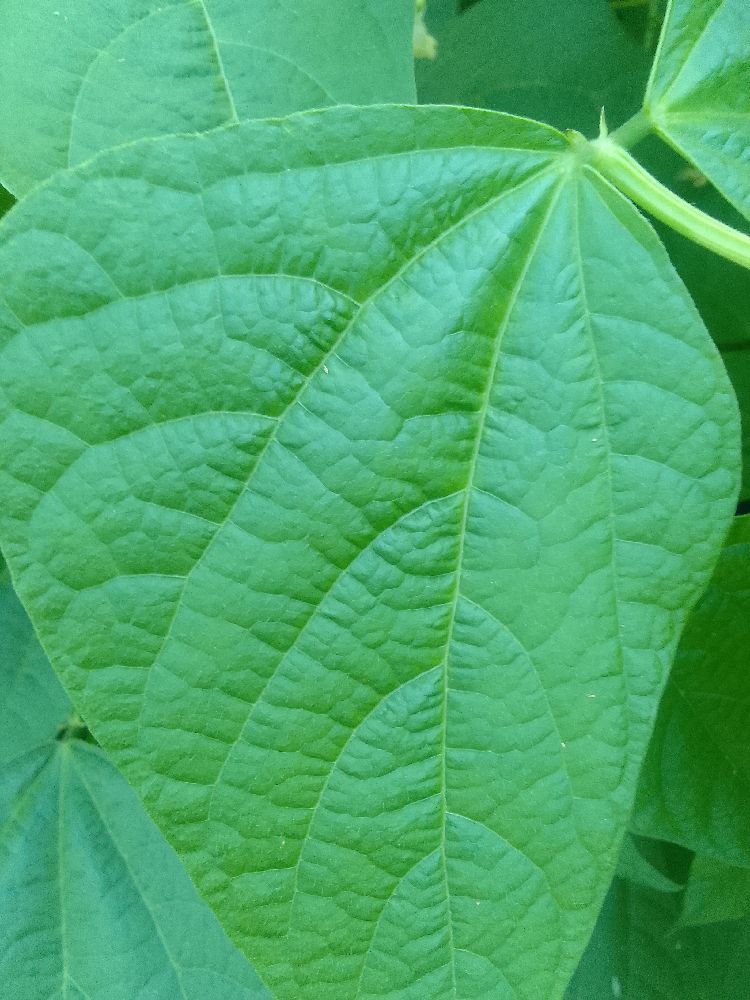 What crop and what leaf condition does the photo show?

common bean, healthy
